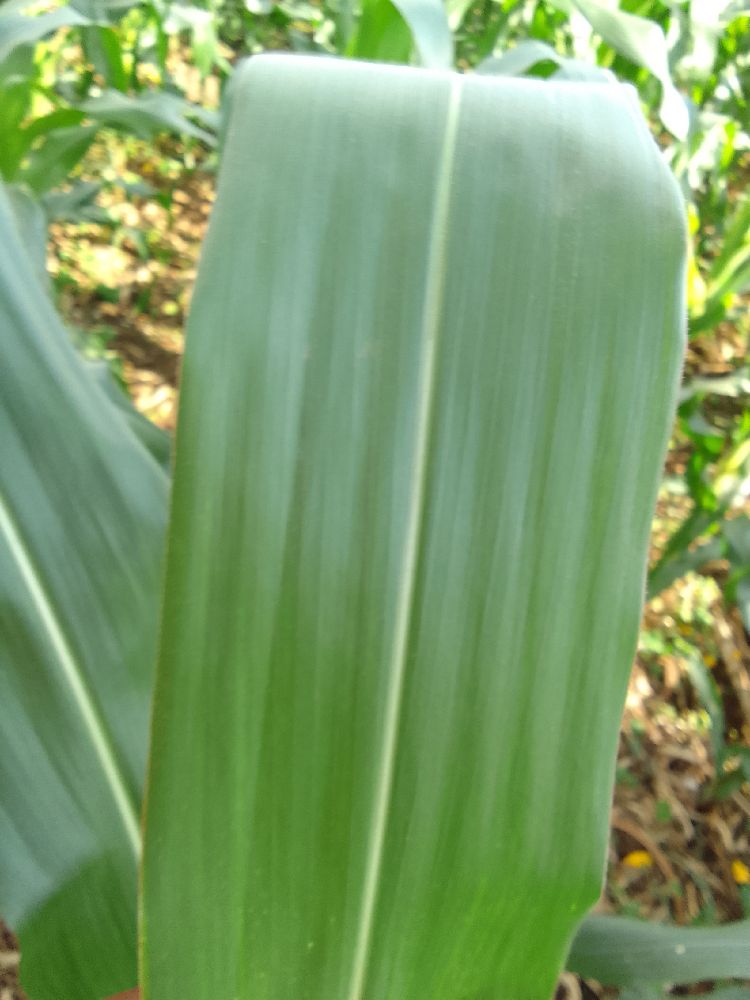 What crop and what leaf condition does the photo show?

maize, healthy
